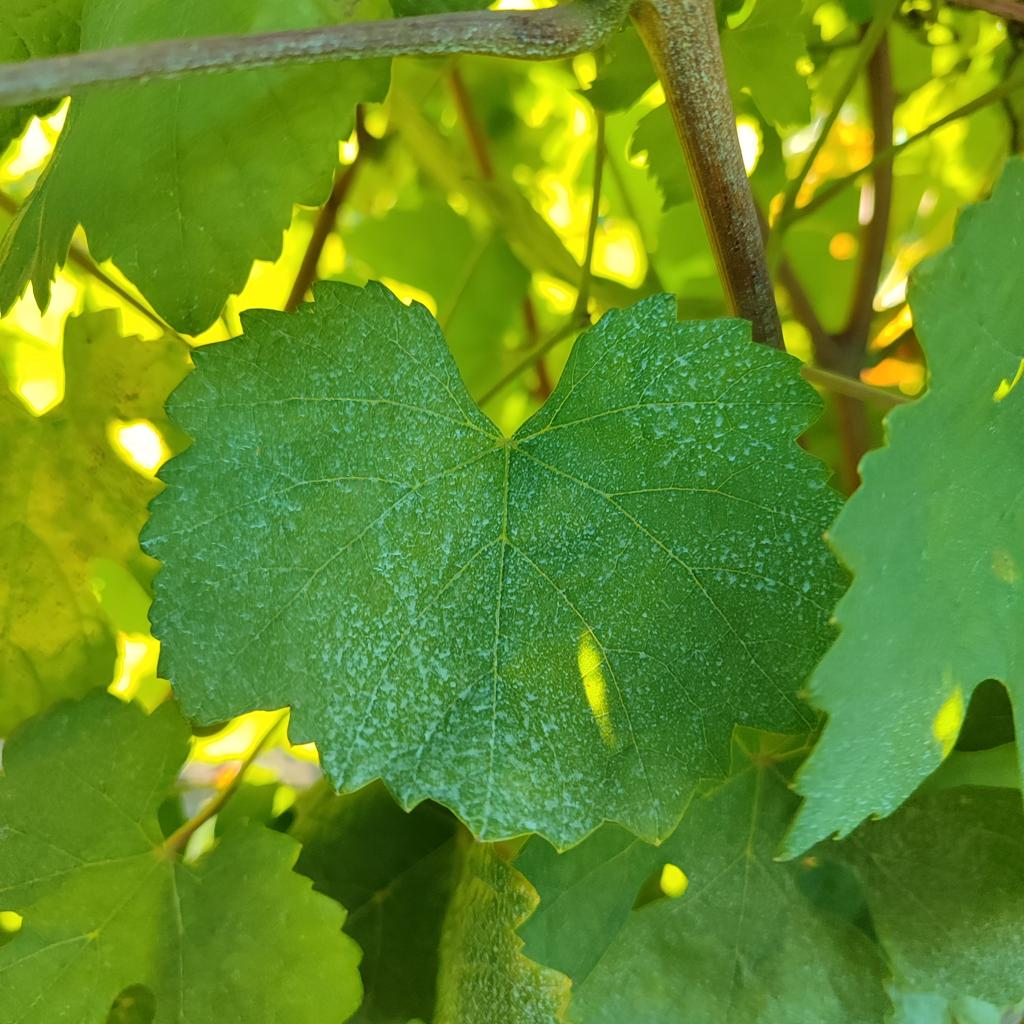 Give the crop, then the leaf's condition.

grapevine, healthy
